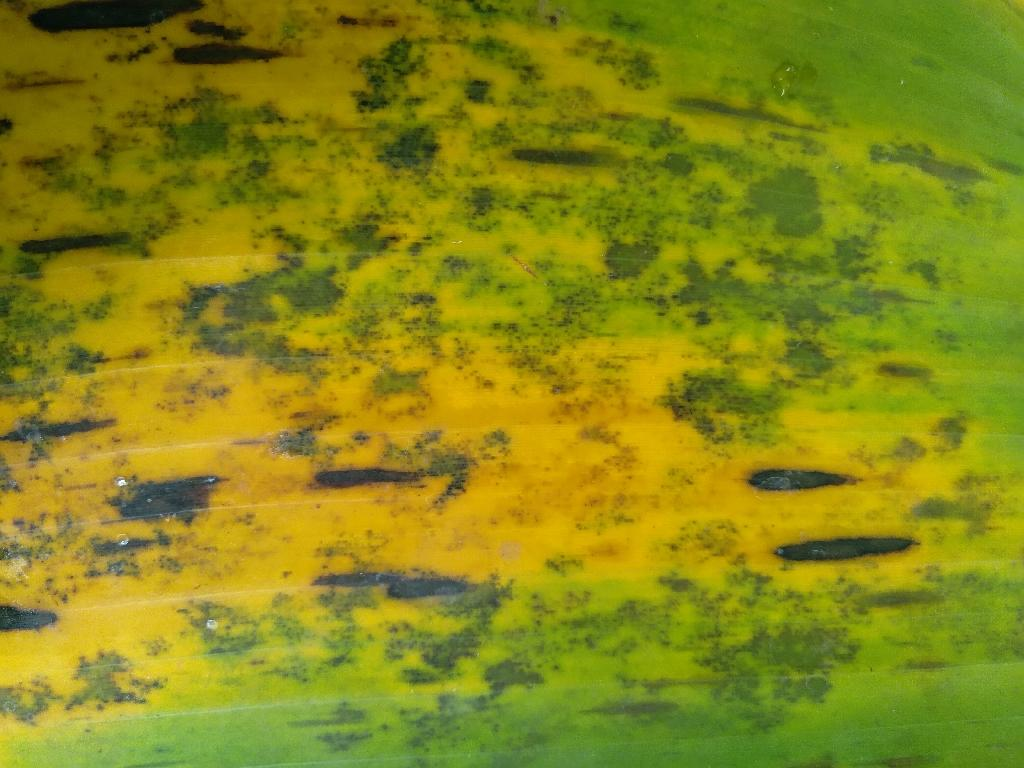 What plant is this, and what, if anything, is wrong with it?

banana, black sigatoka
